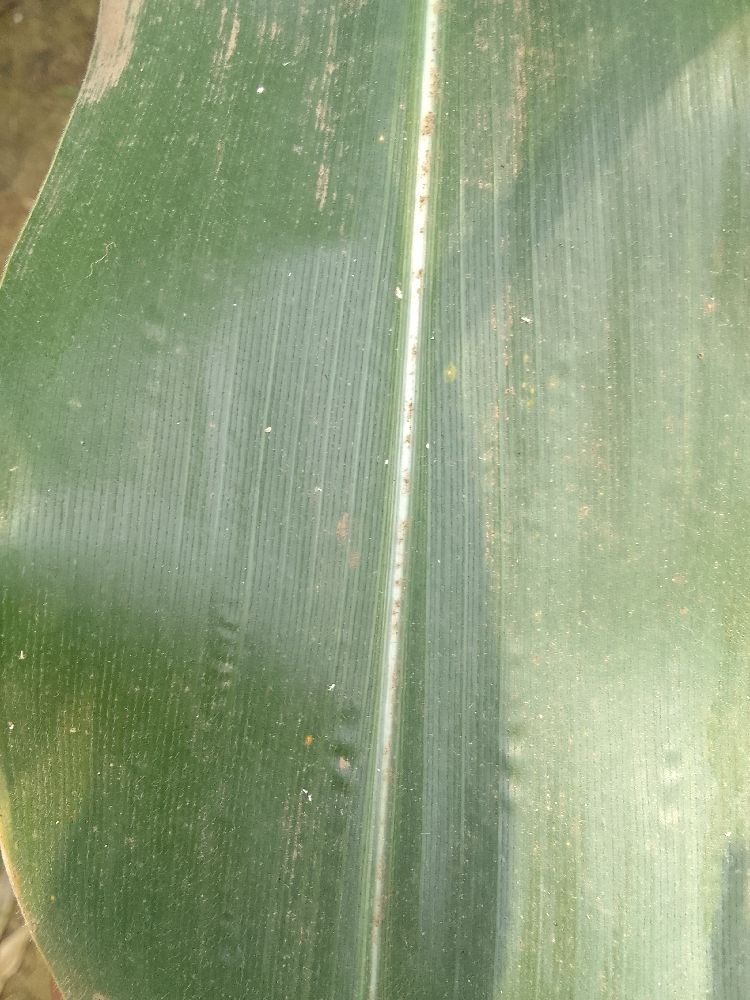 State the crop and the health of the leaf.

maize, healthy
